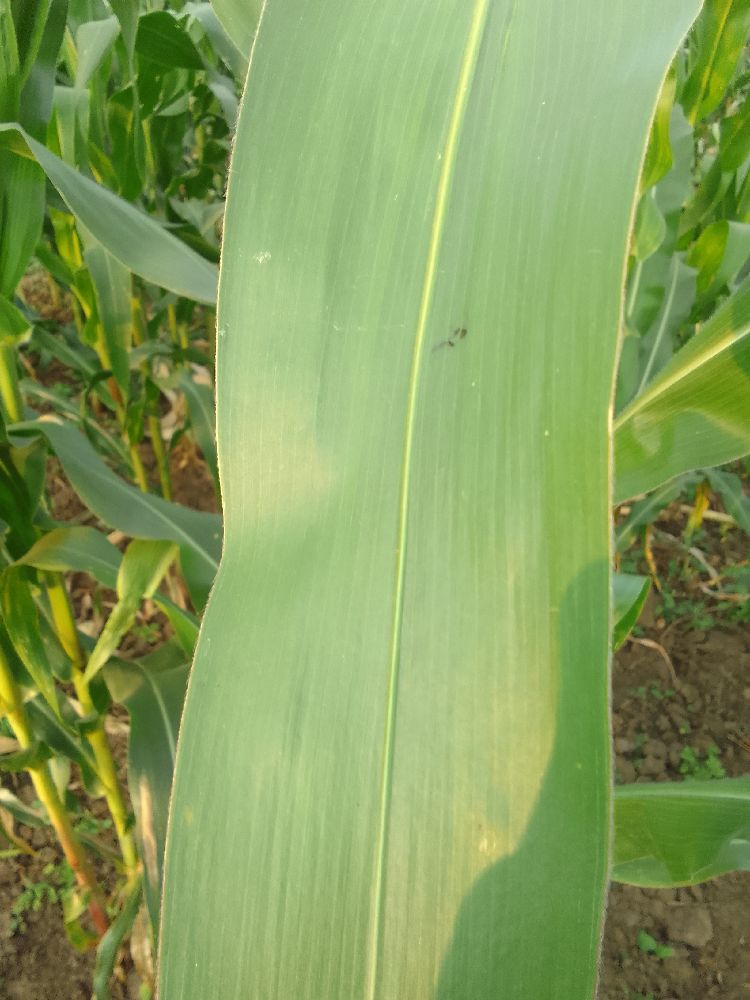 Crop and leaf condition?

maize, healthy
